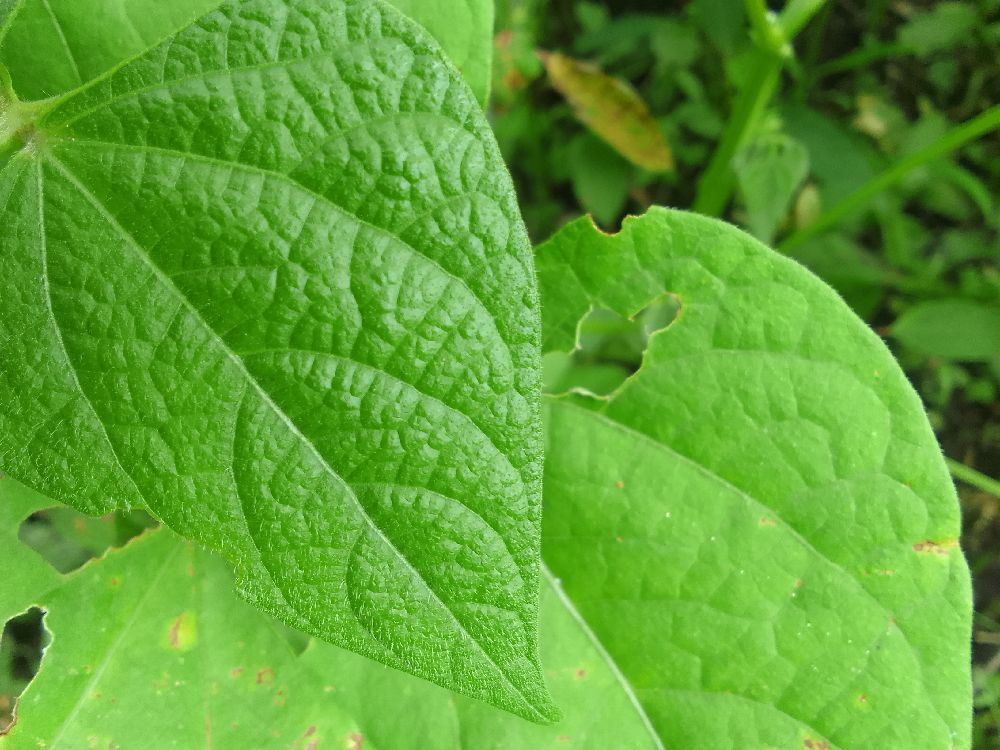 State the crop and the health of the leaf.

common bean, healthy
